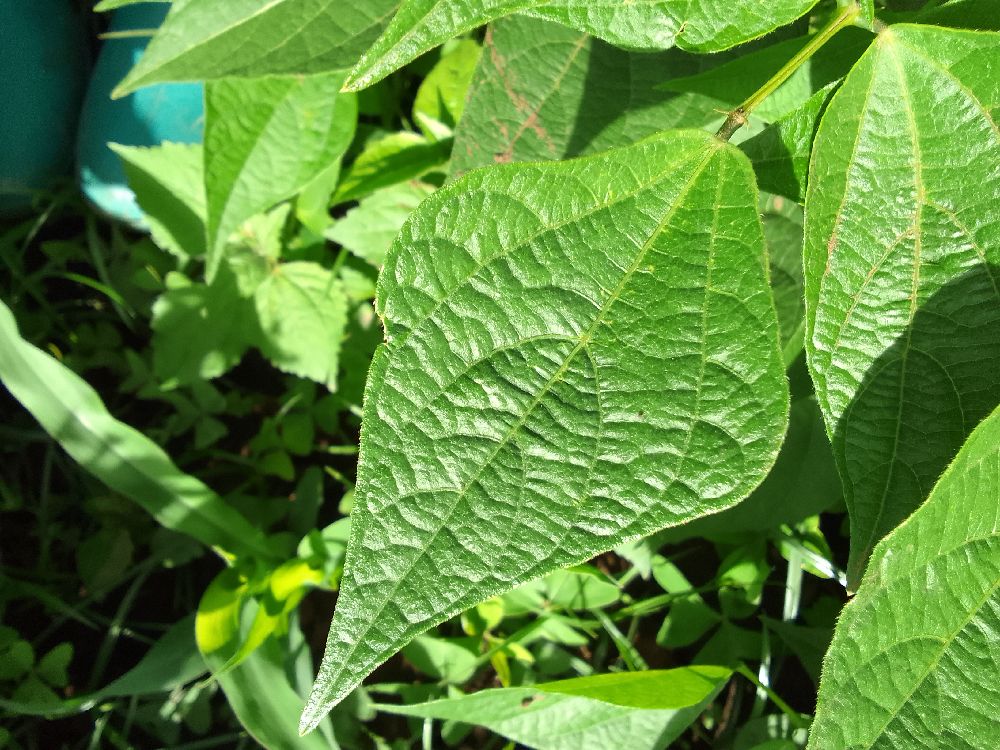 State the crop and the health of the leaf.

common bean, healthy
